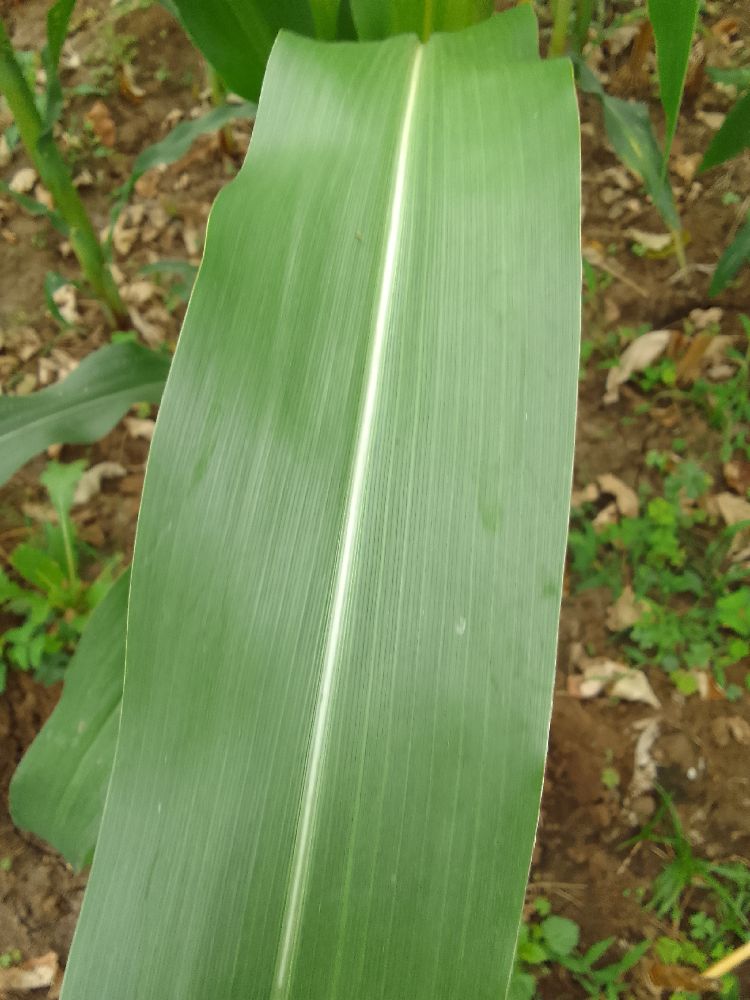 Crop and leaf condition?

maize, healthy
